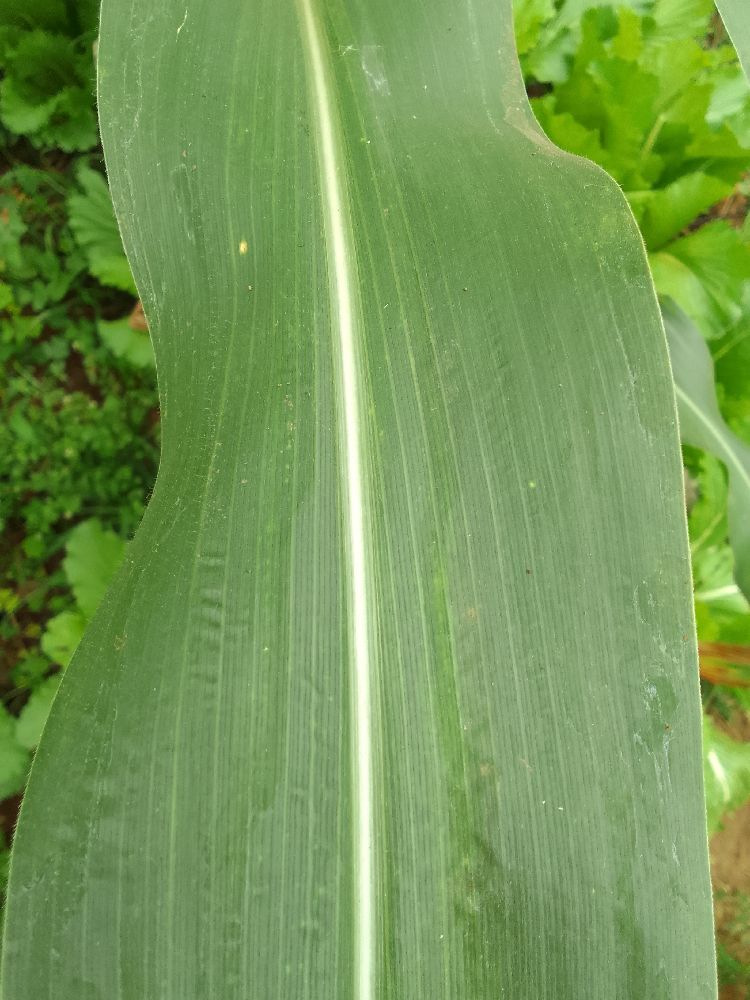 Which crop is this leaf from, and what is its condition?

maize, healthy
